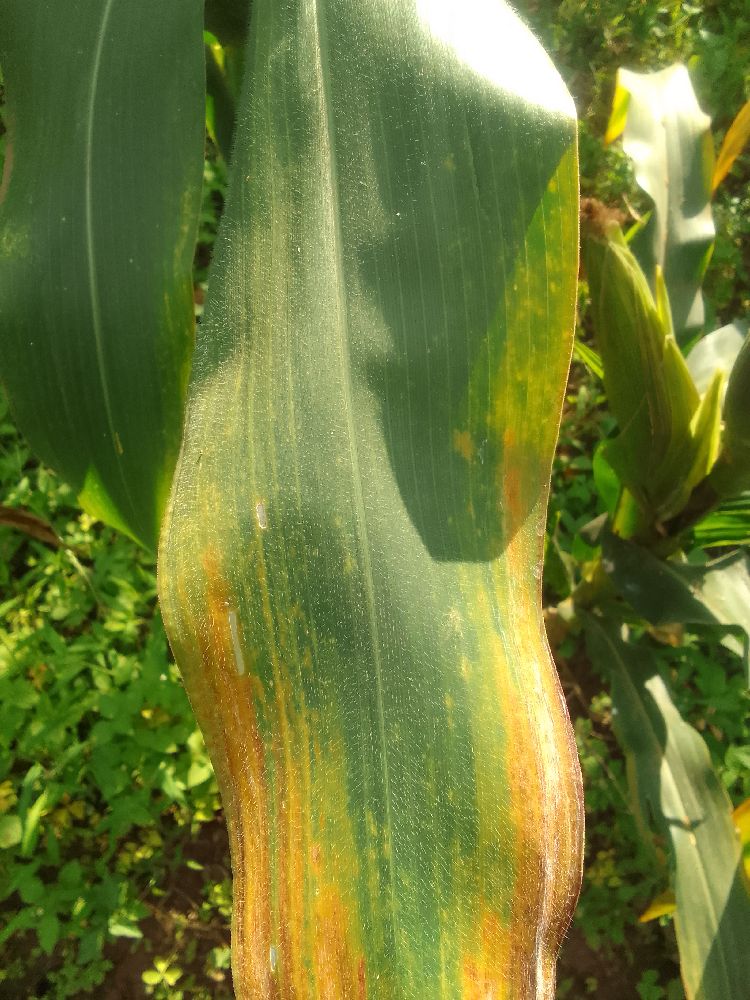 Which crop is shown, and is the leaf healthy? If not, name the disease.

maize, maize lethal necrosis
